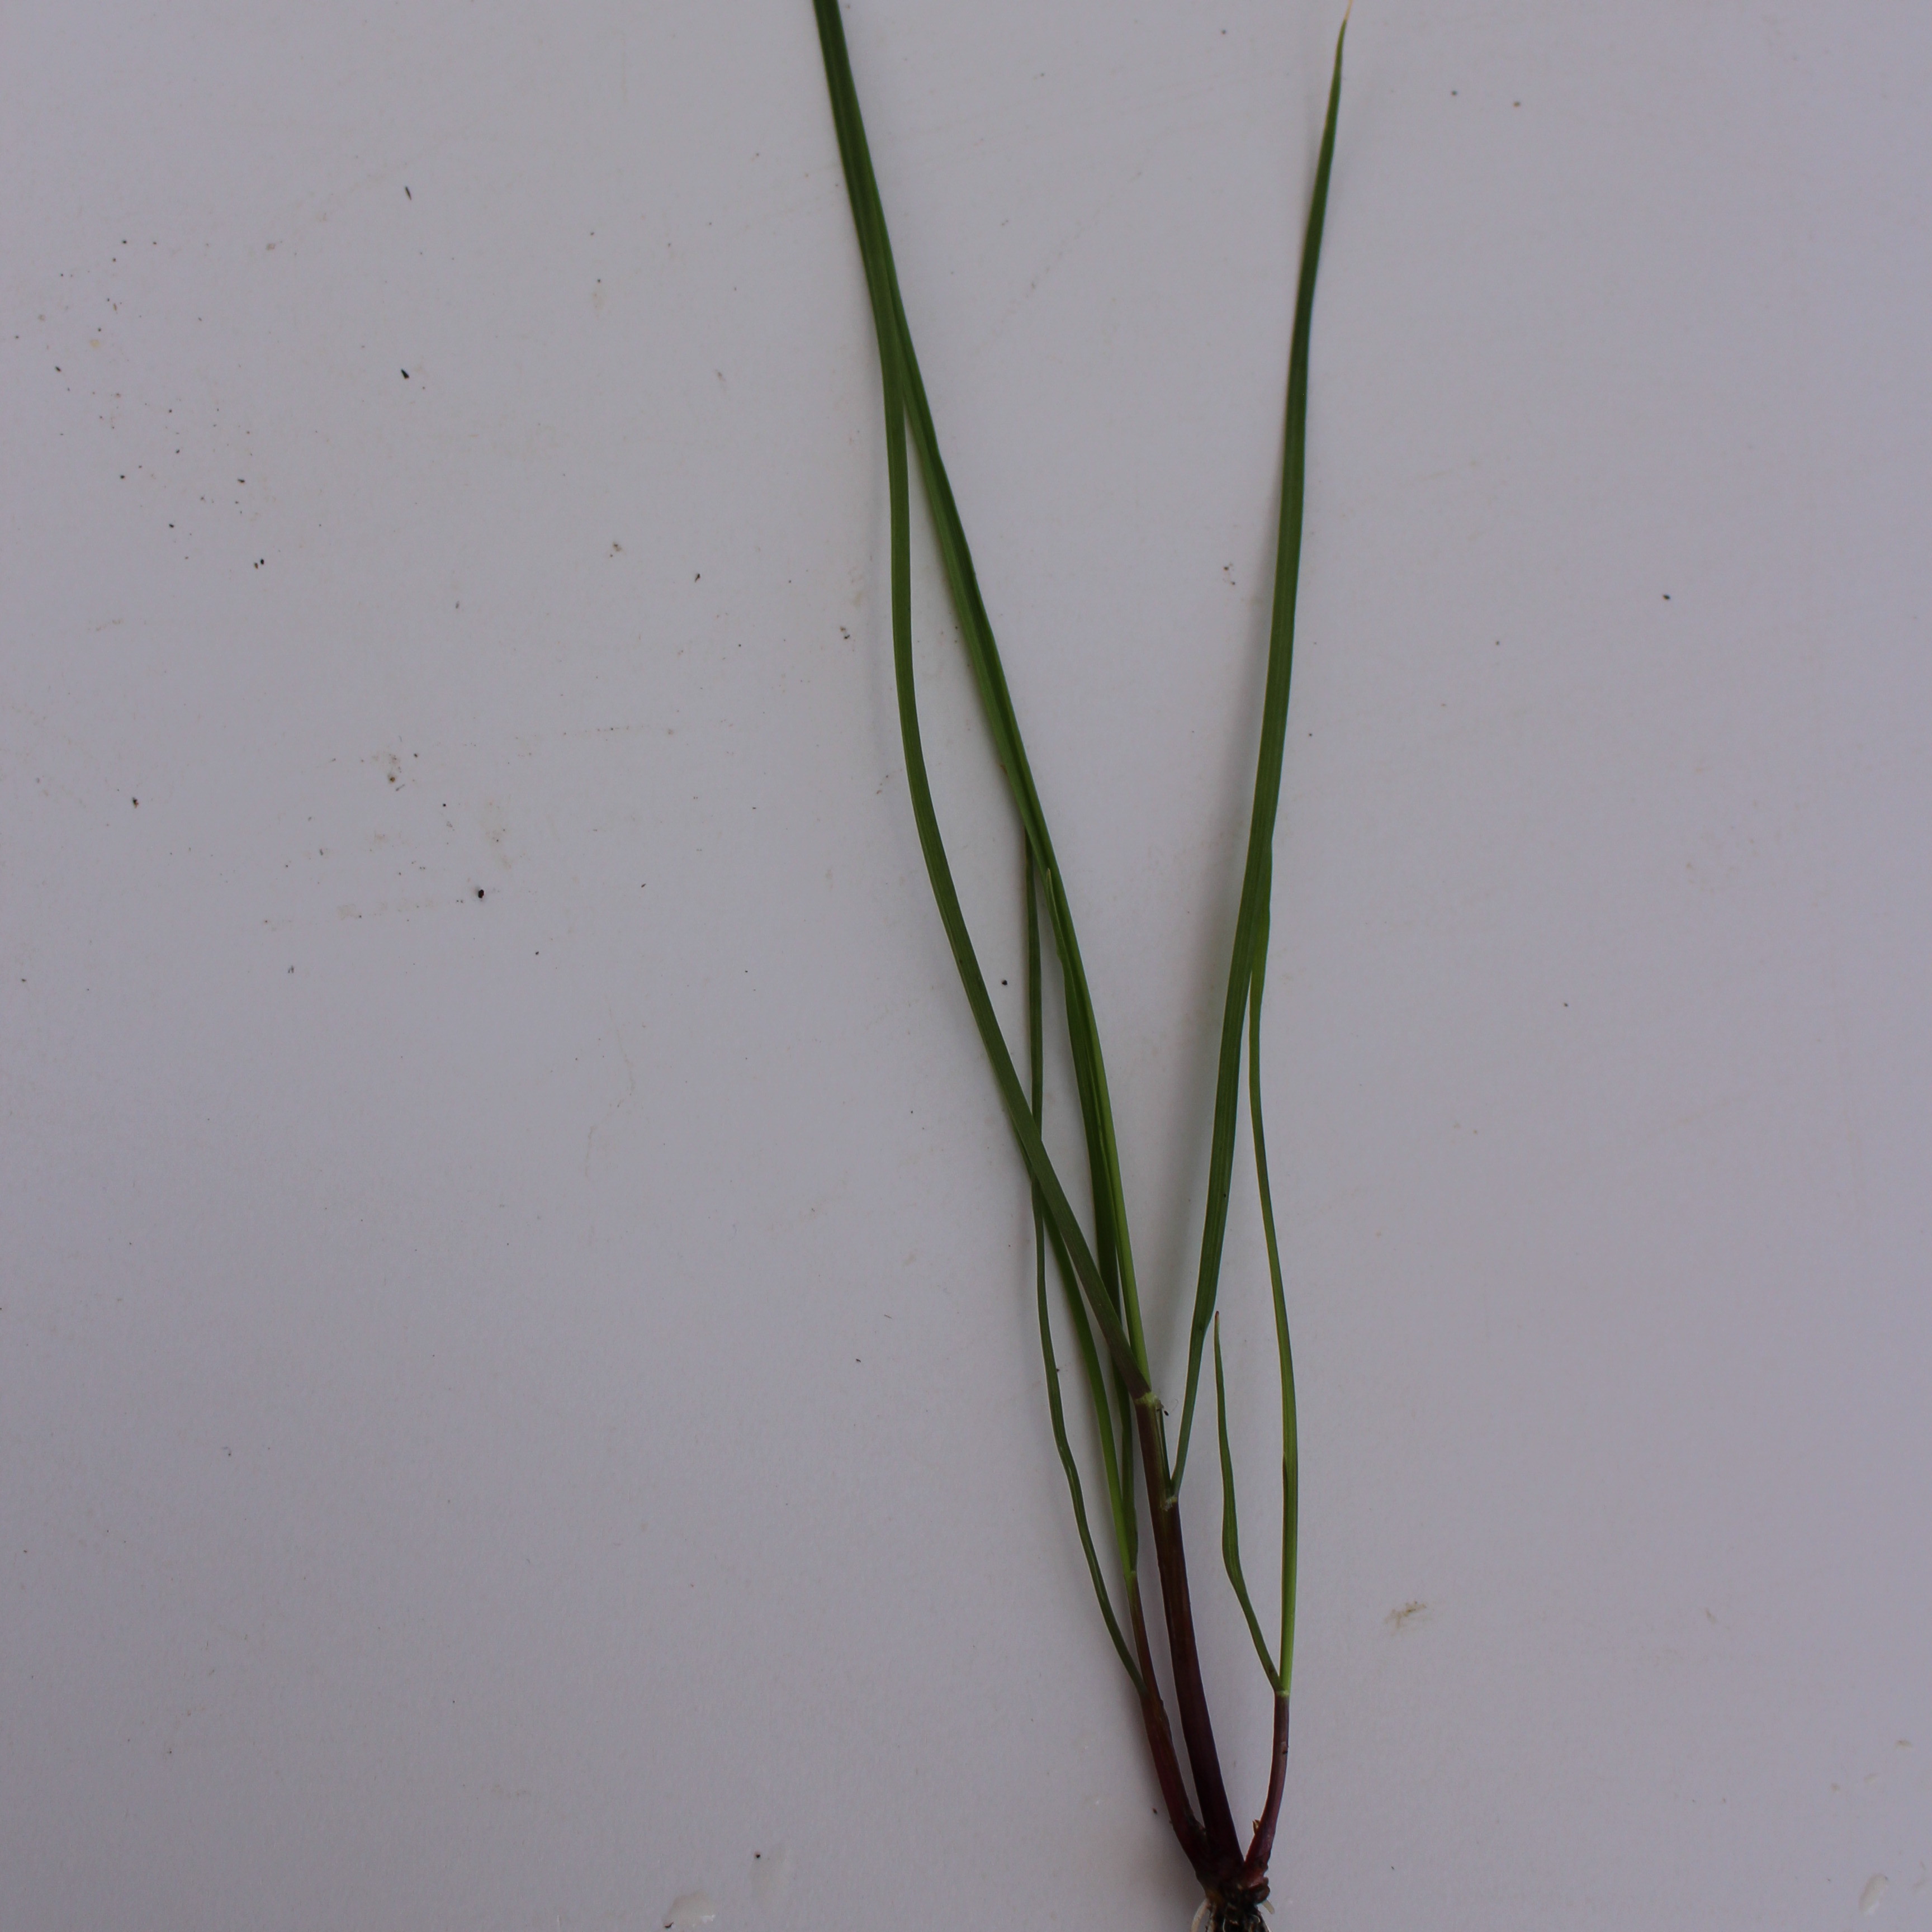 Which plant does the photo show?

Lolium multiflorum
